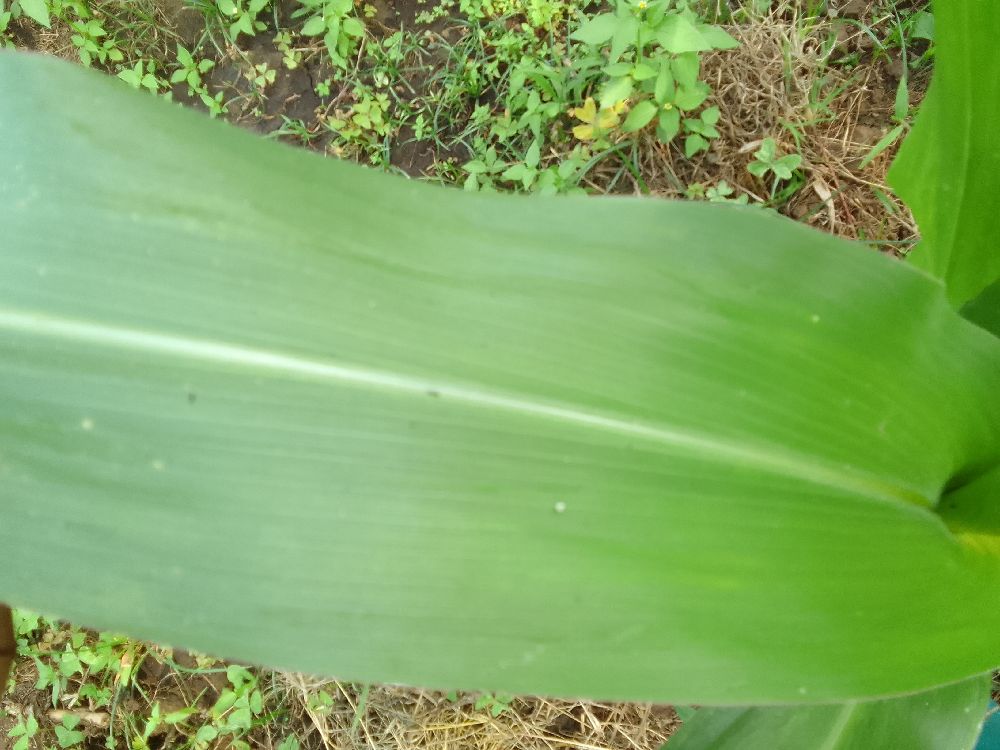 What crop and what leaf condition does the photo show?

maize, healthy
